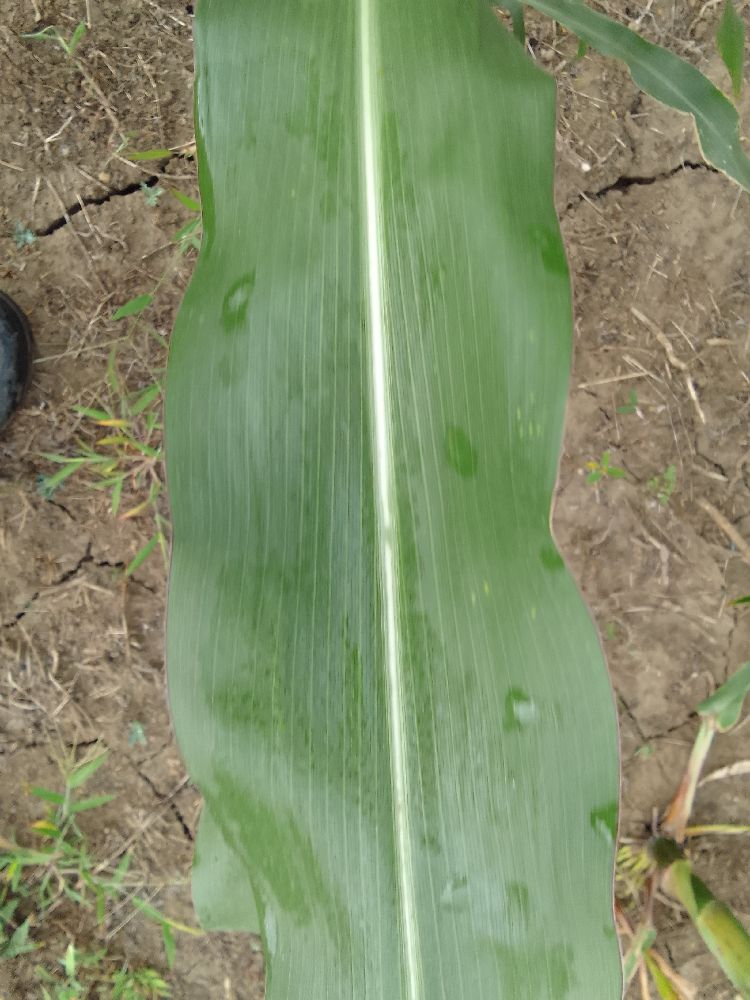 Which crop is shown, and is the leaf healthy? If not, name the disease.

maize, healthy
